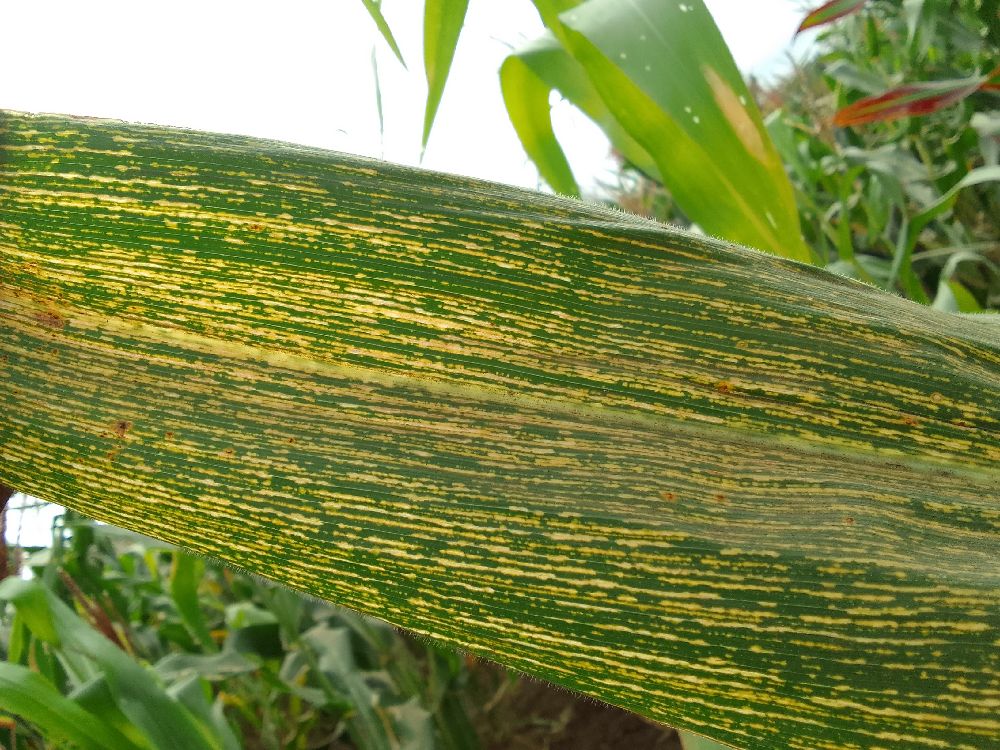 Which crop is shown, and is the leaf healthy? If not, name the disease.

maize, maize streak virus
